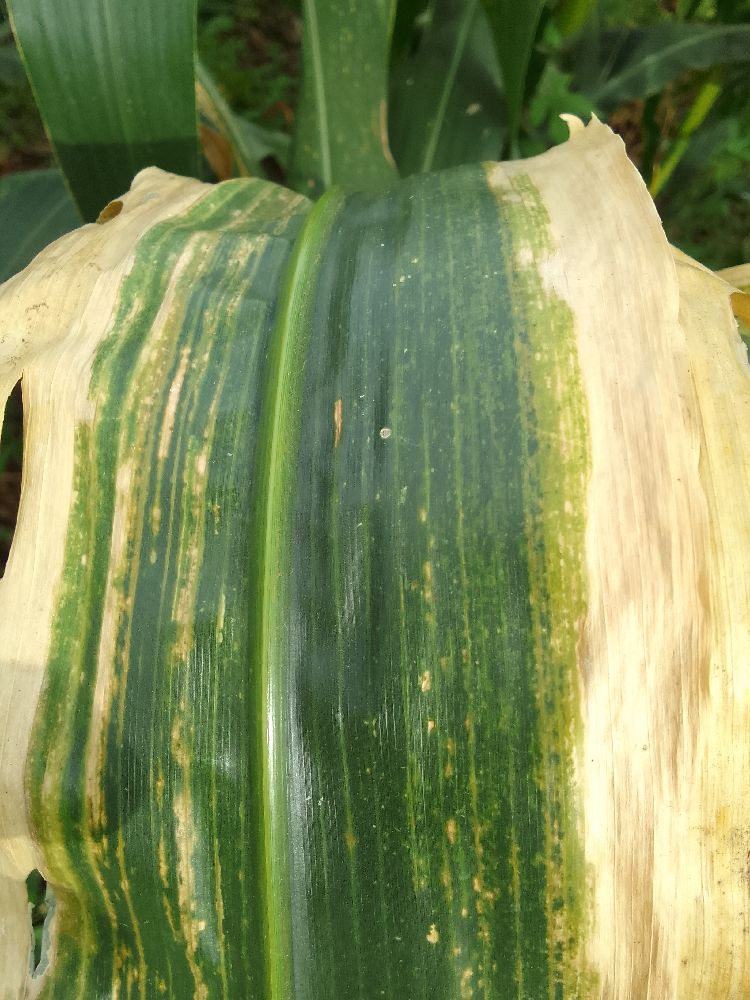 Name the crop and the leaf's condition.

maize, maize lethal necrosis
